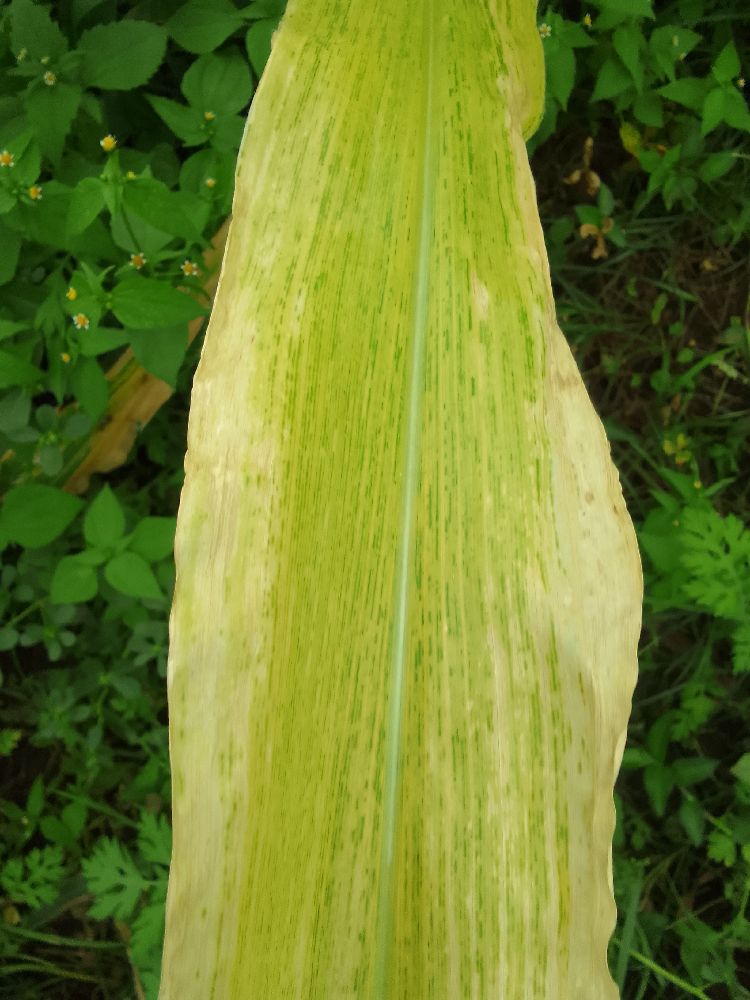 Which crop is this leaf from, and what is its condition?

maize, maize lethal necrosis
